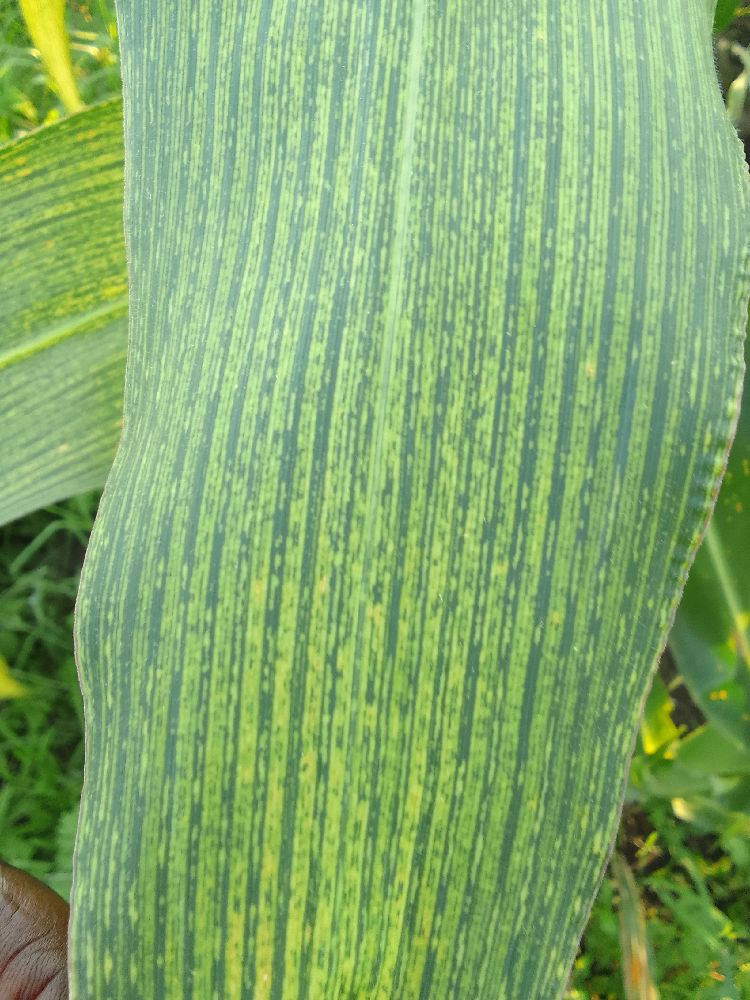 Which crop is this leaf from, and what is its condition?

maize, maize streak virus
